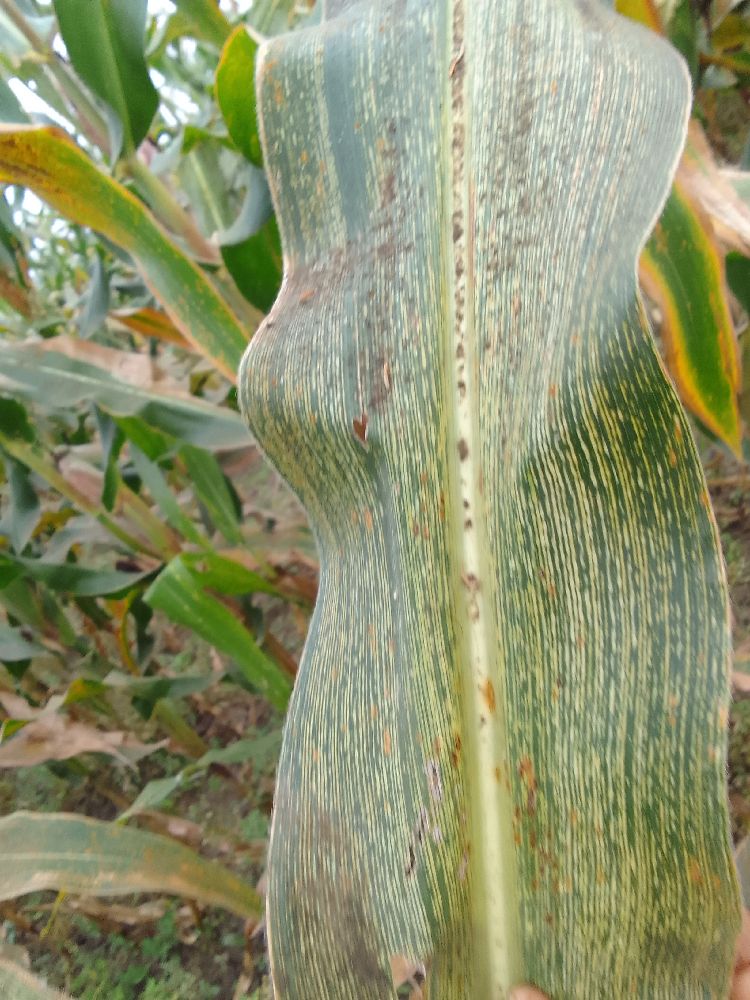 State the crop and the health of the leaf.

maize, maize streak virus
